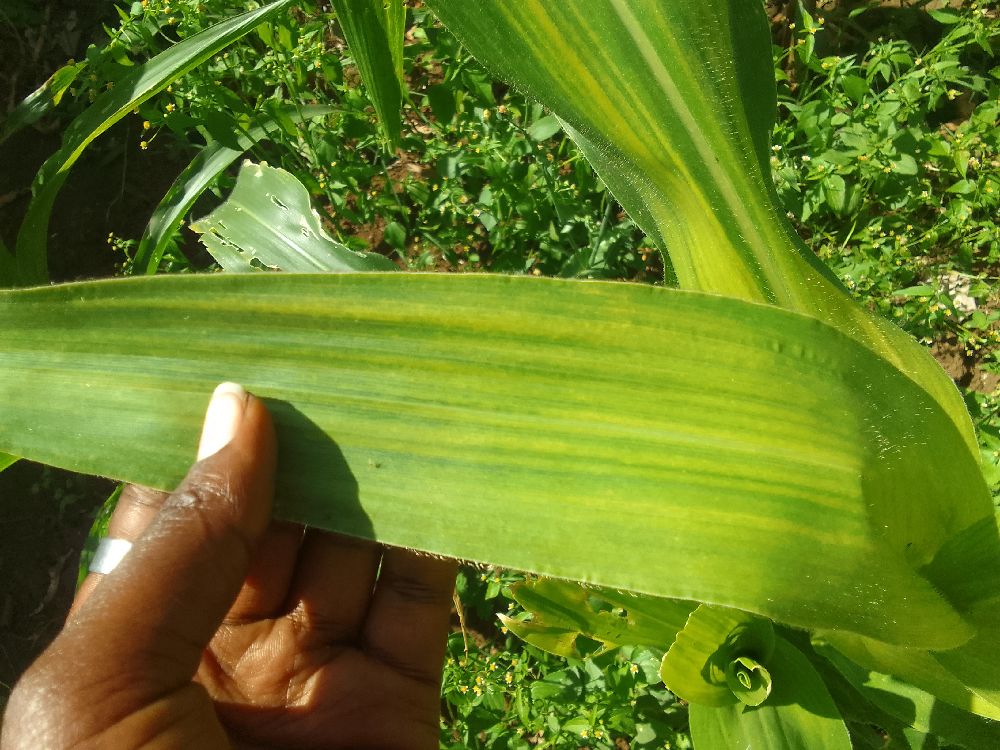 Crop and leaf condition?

maize, maize lethal necrosis
